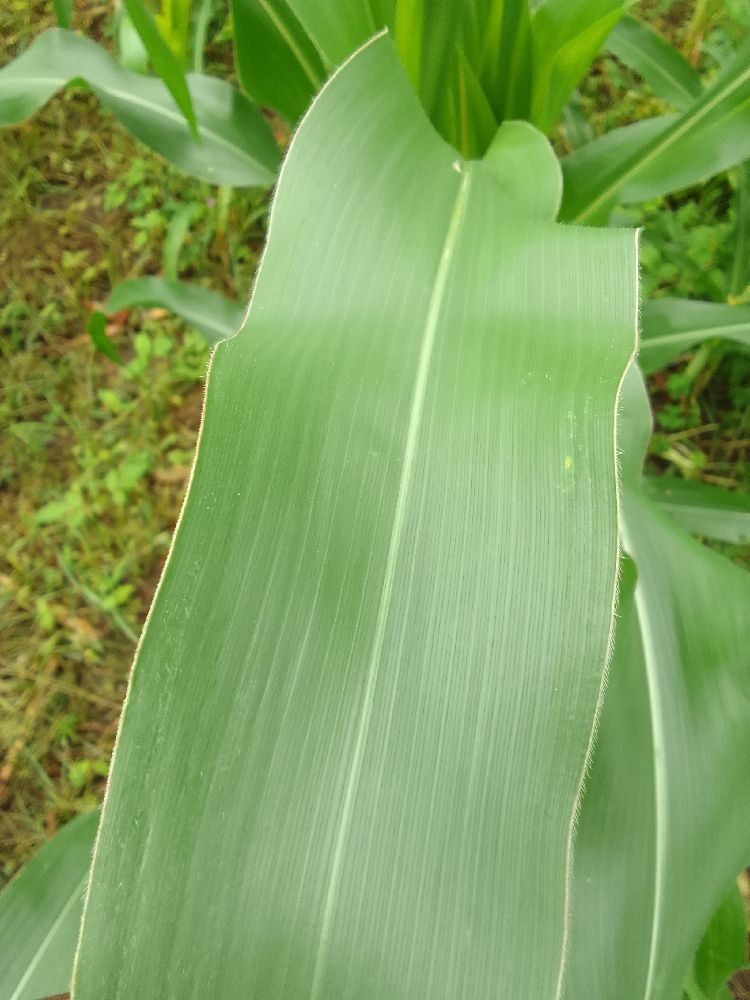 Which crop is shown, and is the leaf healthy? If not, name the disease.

maize, healthy
